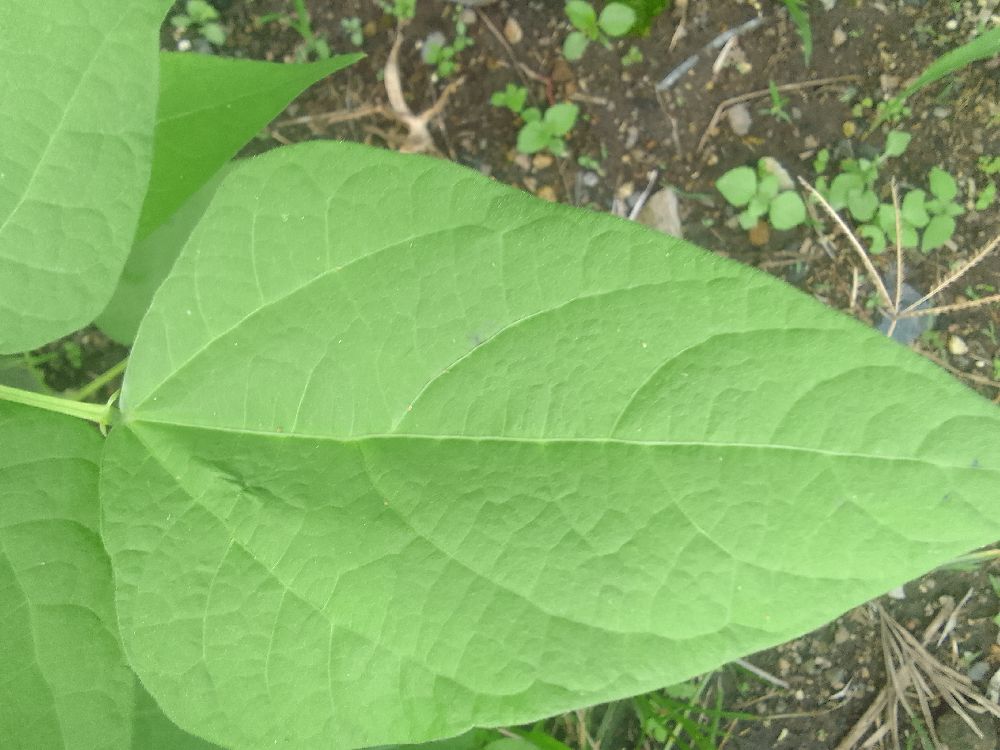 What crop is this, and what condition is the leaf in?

common bean, healthy
